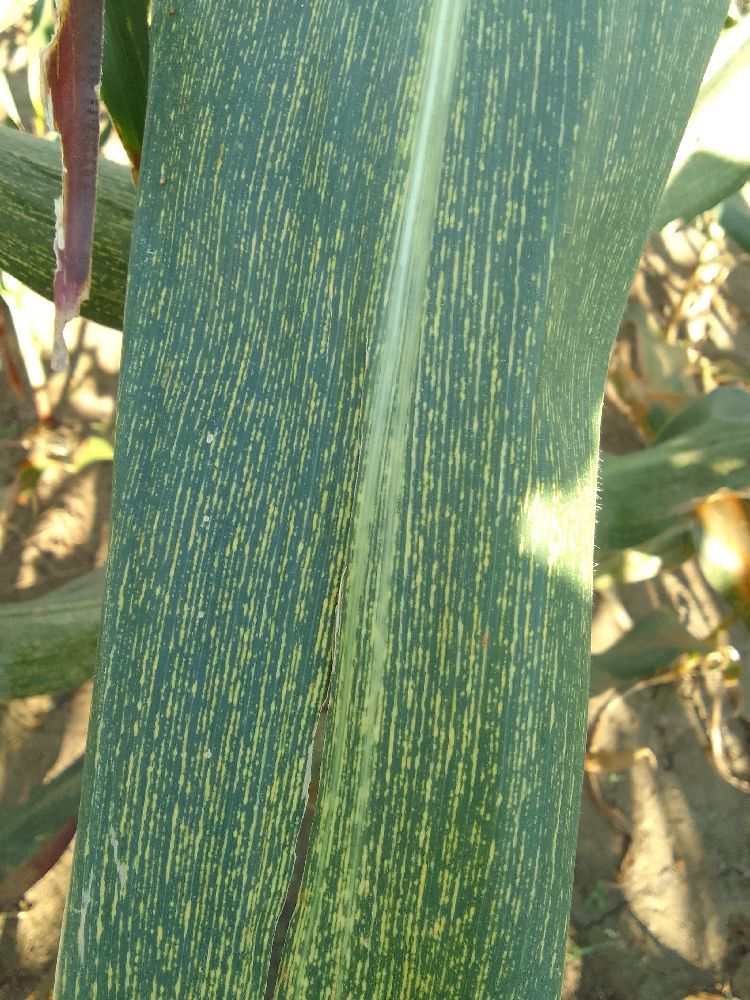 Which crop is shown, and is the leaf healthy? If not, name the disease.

maize, maize streak virus
